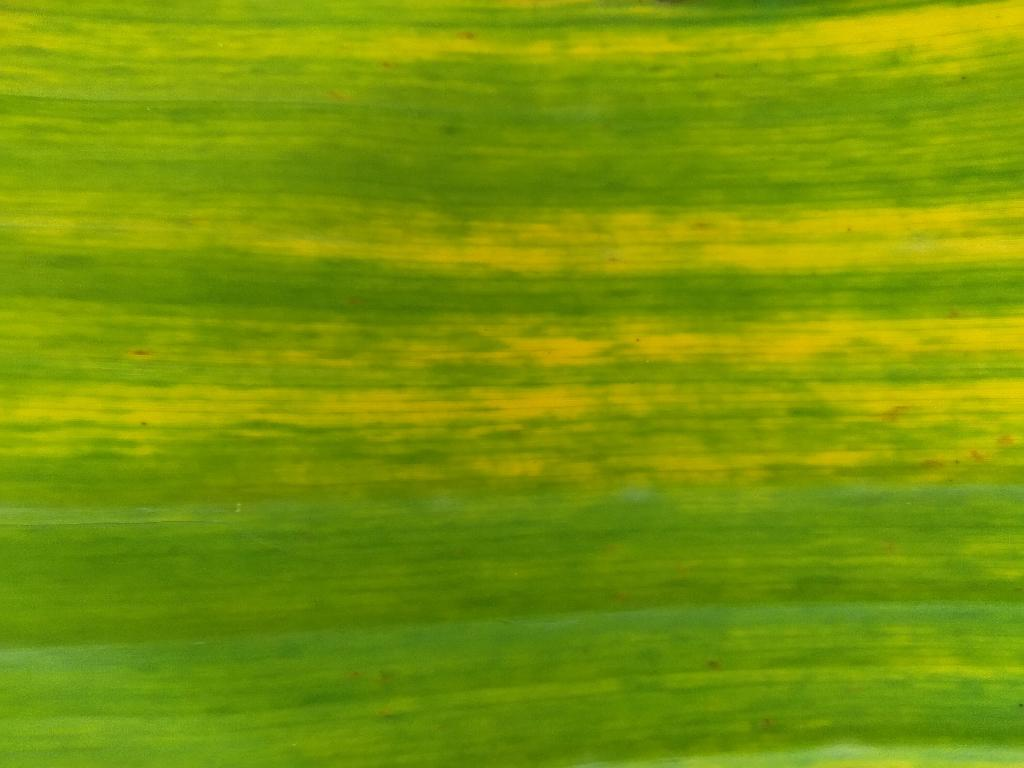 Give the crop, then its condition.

banana, fusarium wilt race 1
